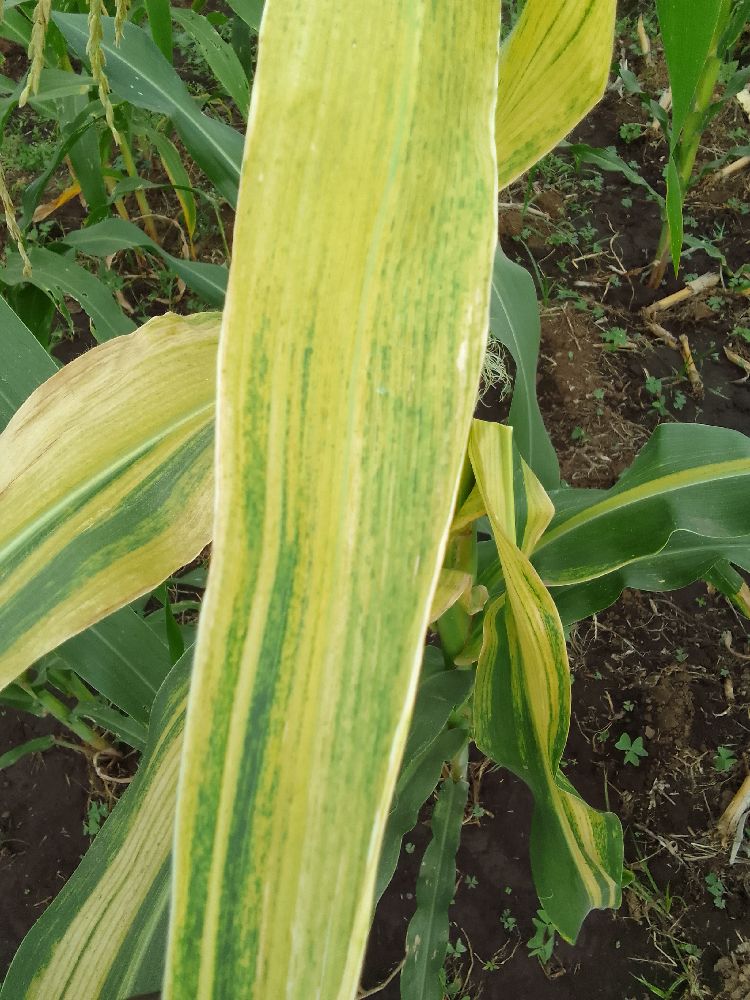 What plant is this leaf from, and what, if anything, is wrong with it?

maize, maize lethal necrosis
